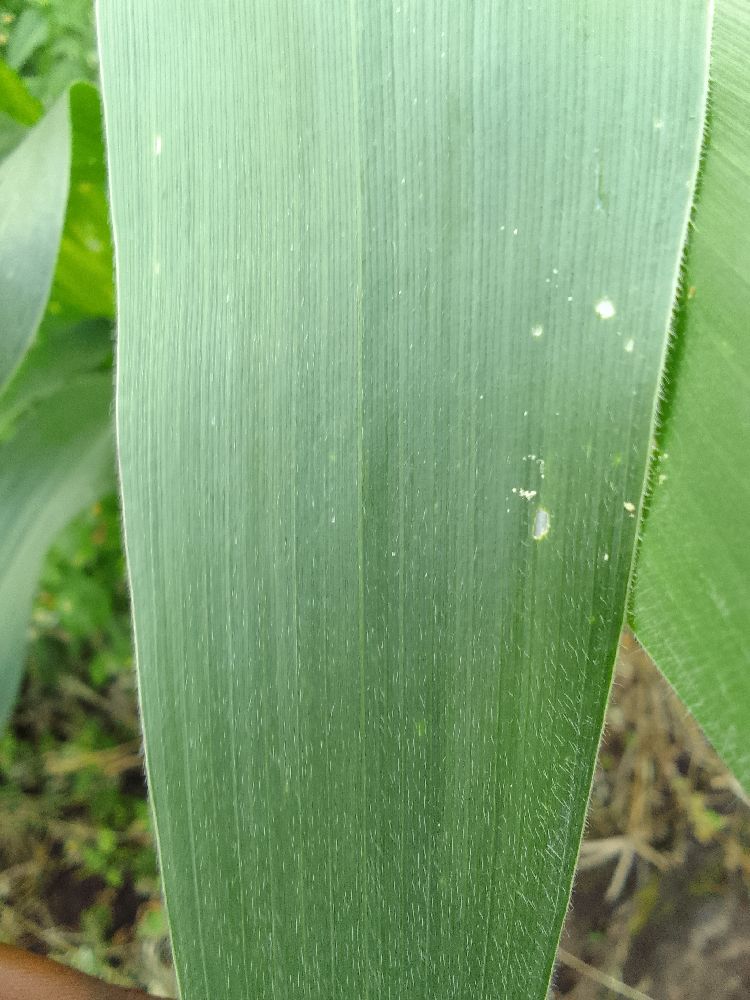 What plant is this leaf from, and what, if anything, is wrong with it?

maize, healthy
